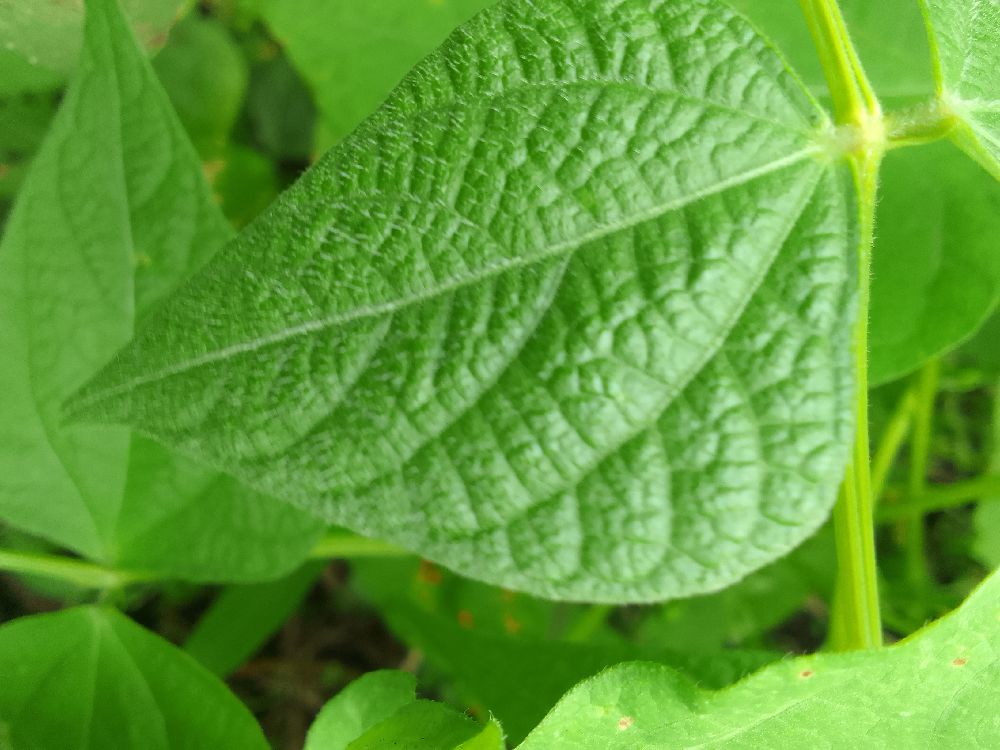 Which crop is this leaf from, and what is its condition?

common bean, healthy
